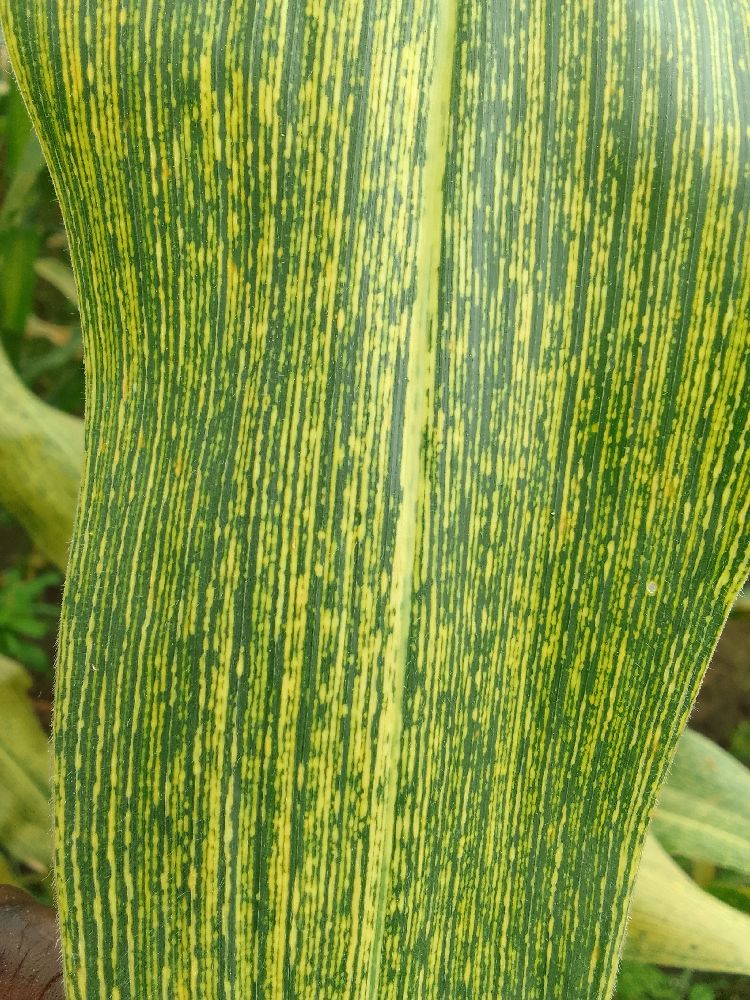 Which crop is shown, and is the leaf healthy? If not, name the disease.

maize, maize streak virus
